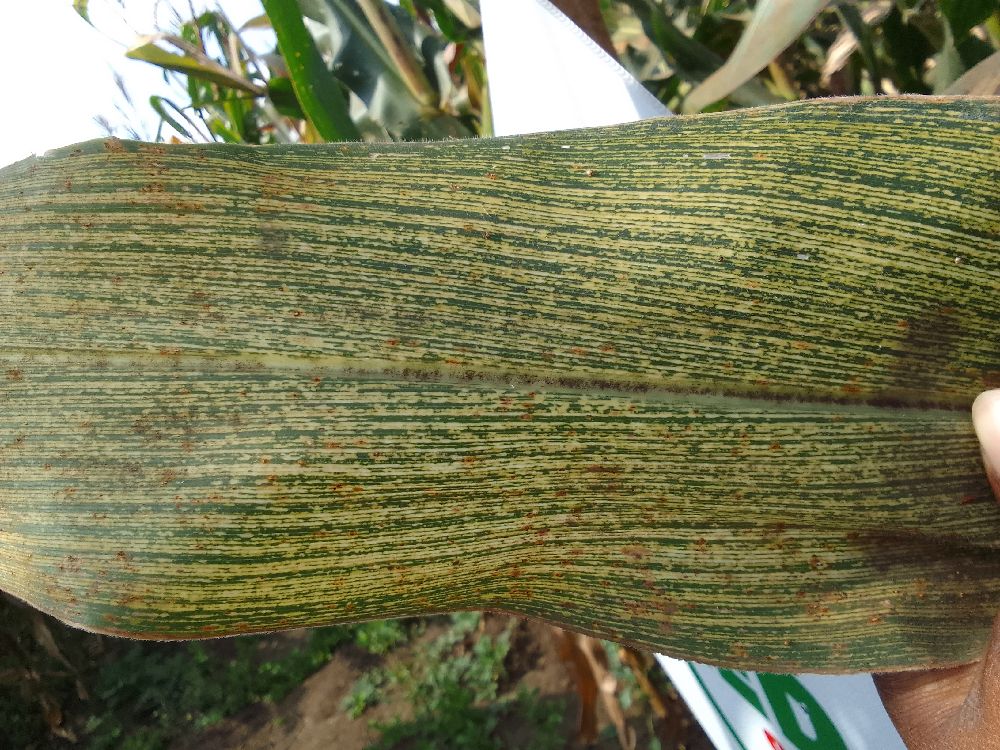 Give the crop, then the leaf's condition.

maize, maize streak virus
